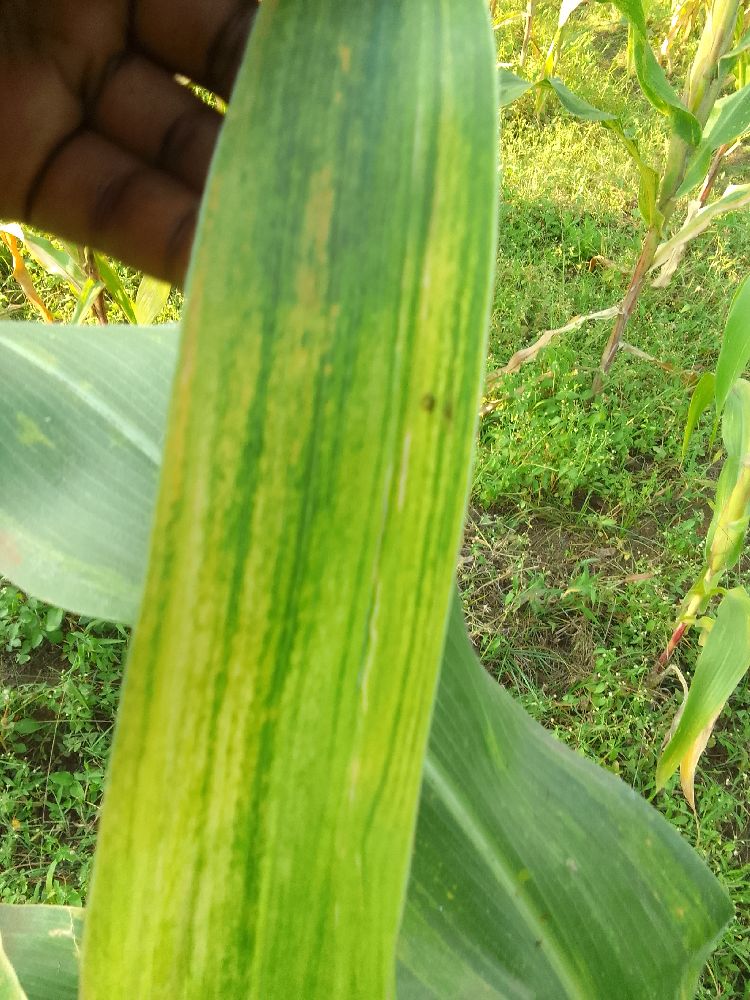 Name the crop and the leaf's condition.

maize, maize lethal necrosis
